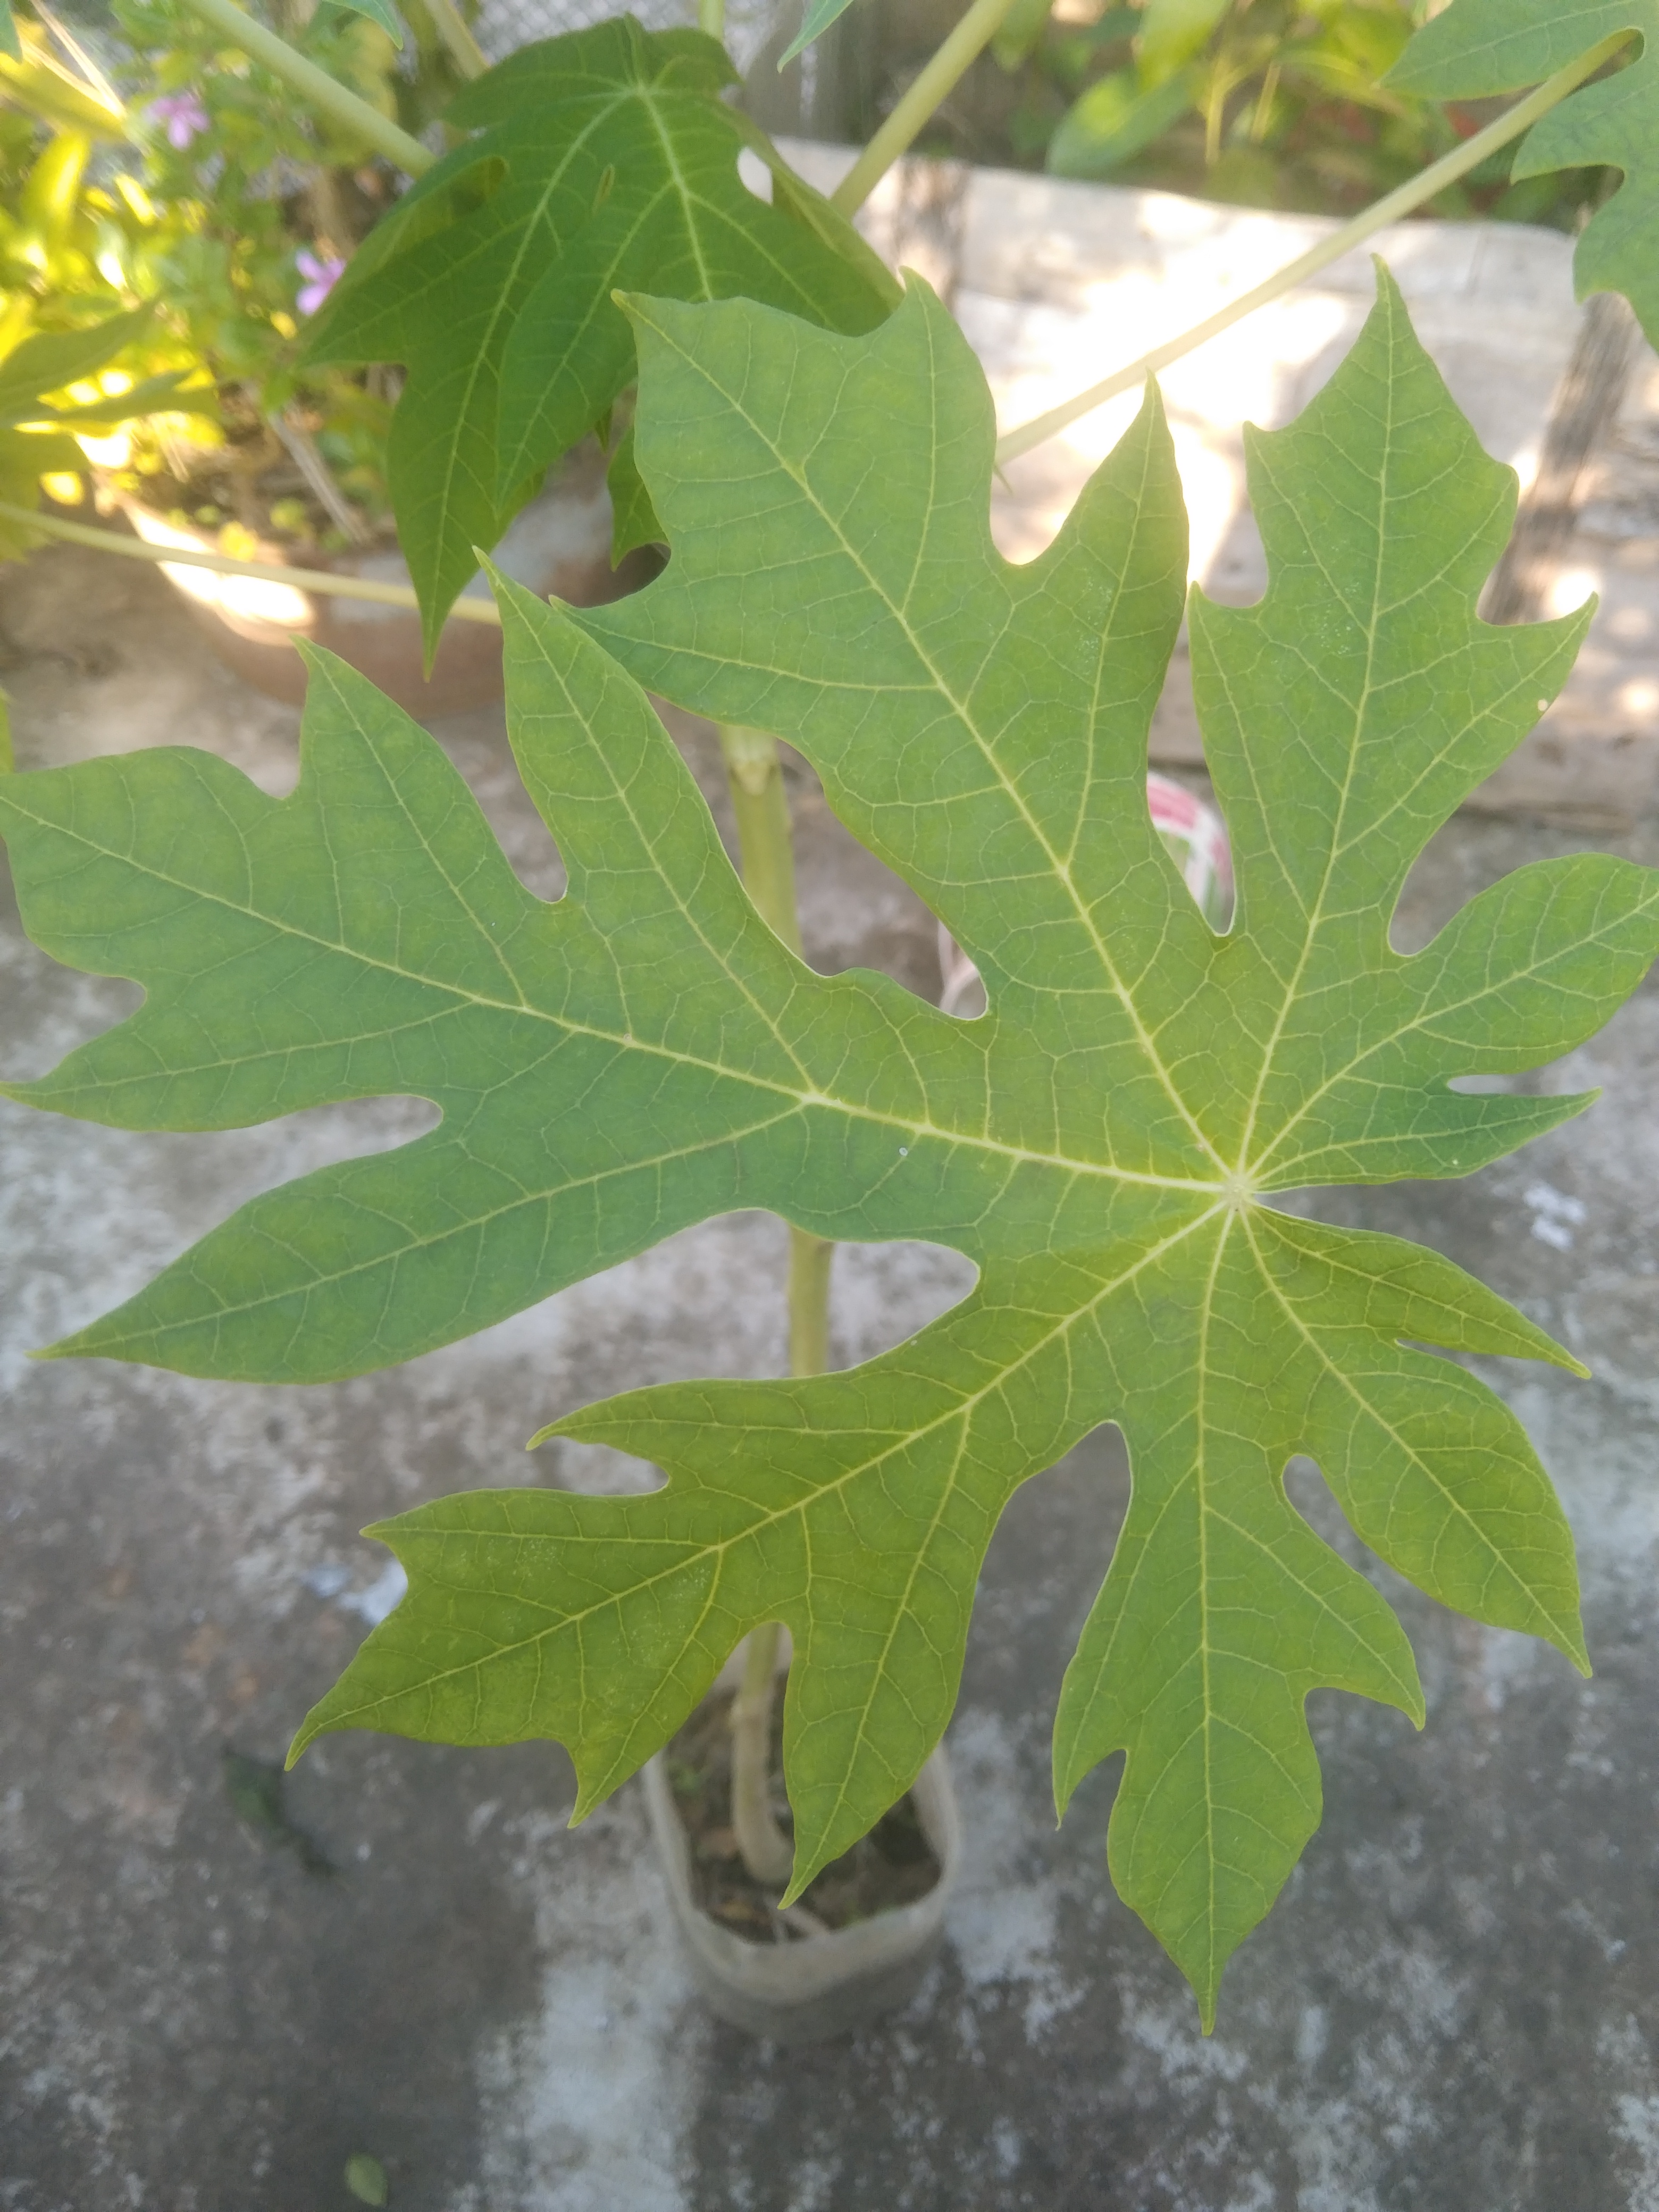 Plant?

papaya
